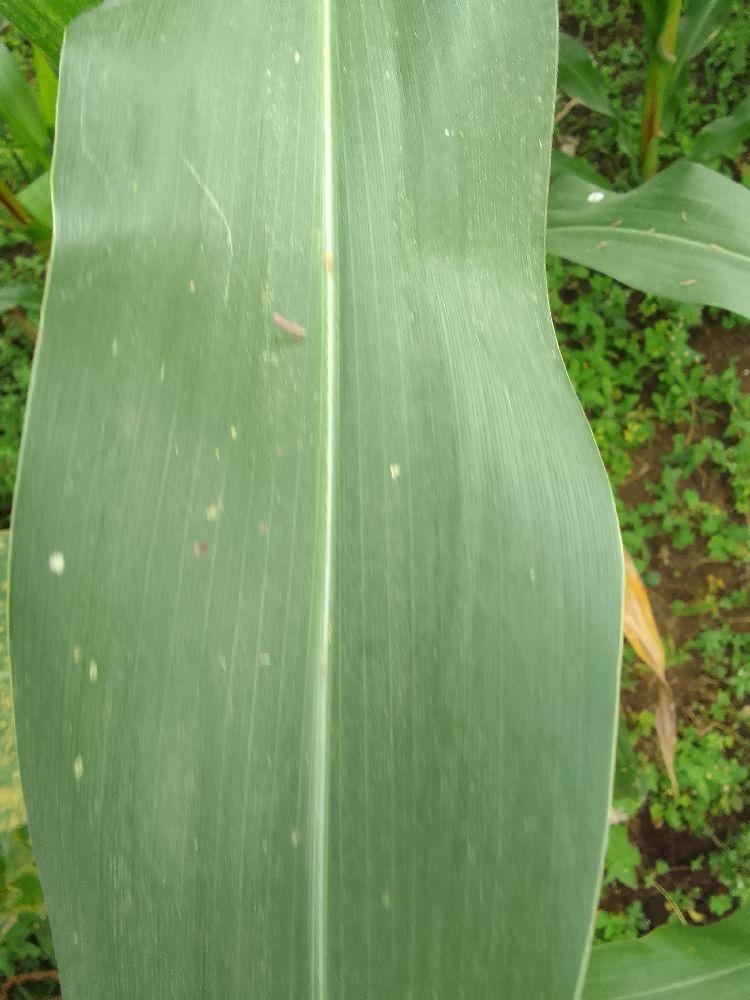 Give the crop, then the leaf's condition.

maize, healthy
